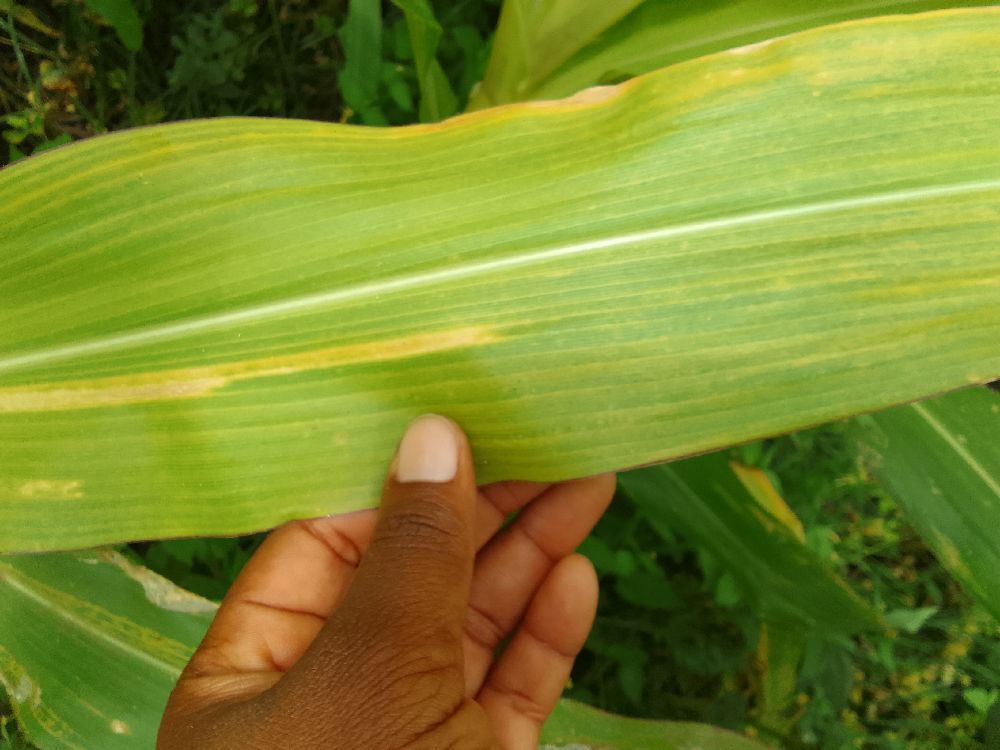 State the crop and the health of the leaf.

maize, maize lethal necrosis
